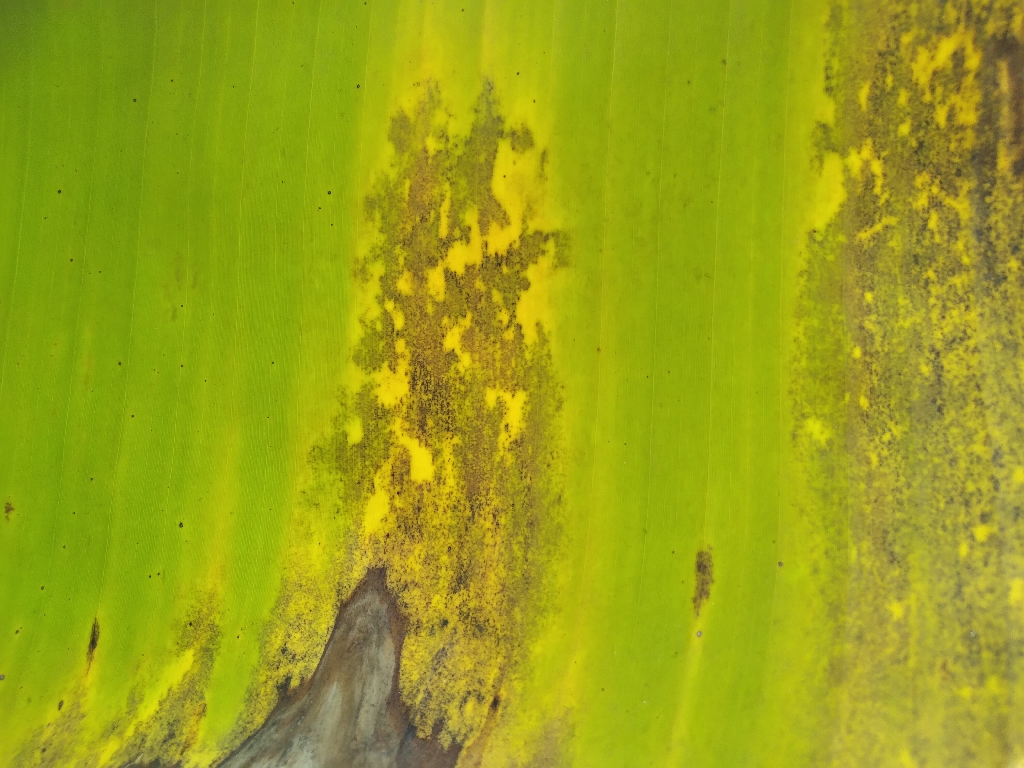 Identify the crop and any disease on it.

banana, black sigatoka
